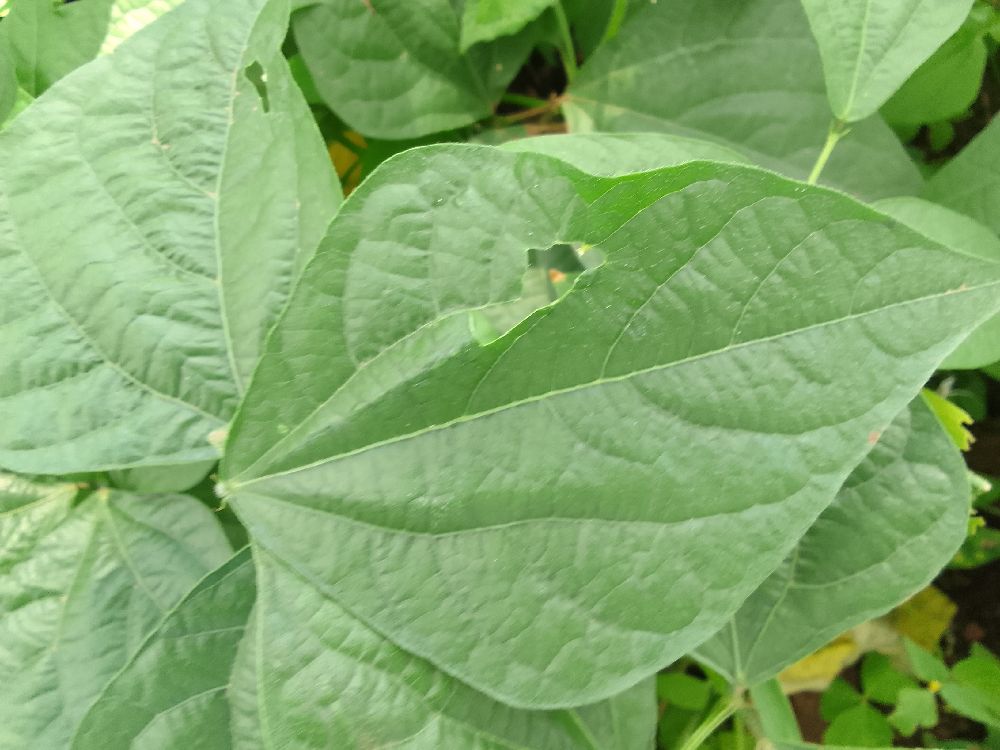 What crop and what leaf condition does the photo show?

common bean, healthy
